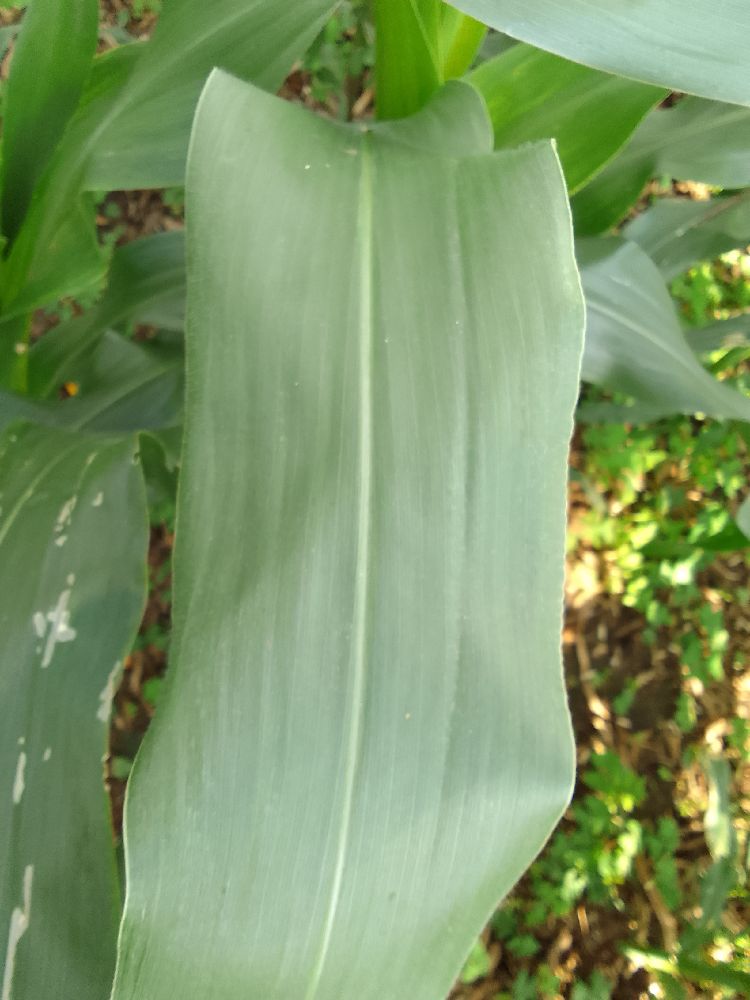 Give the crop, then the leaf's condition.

maize, healthy
